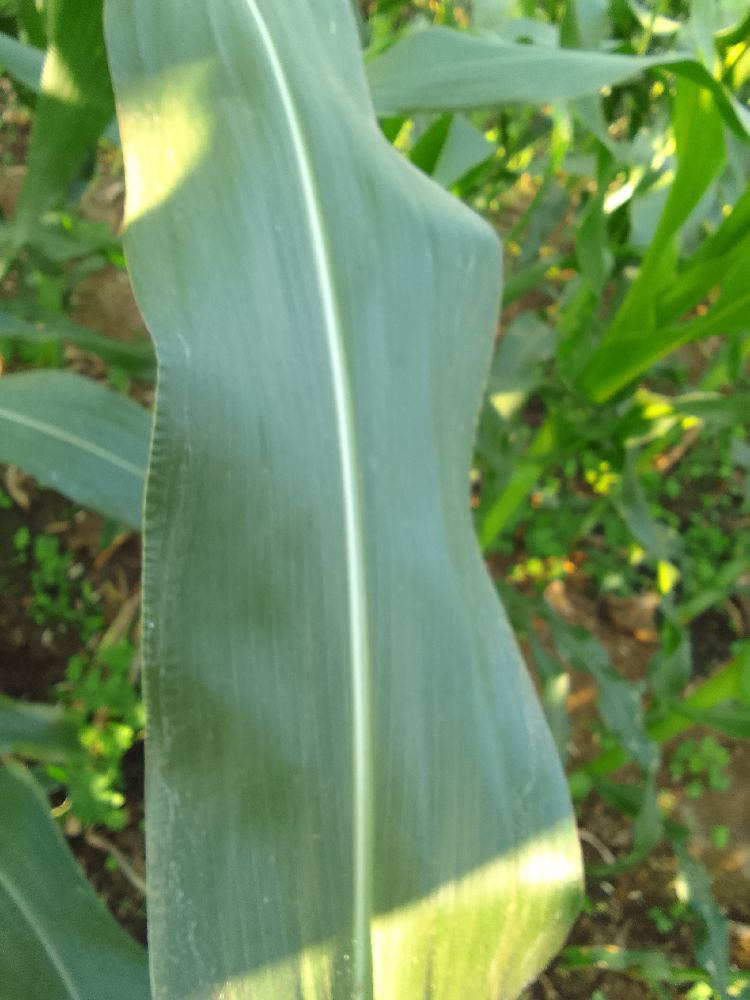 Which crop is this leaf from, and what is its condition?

maize, healthy
